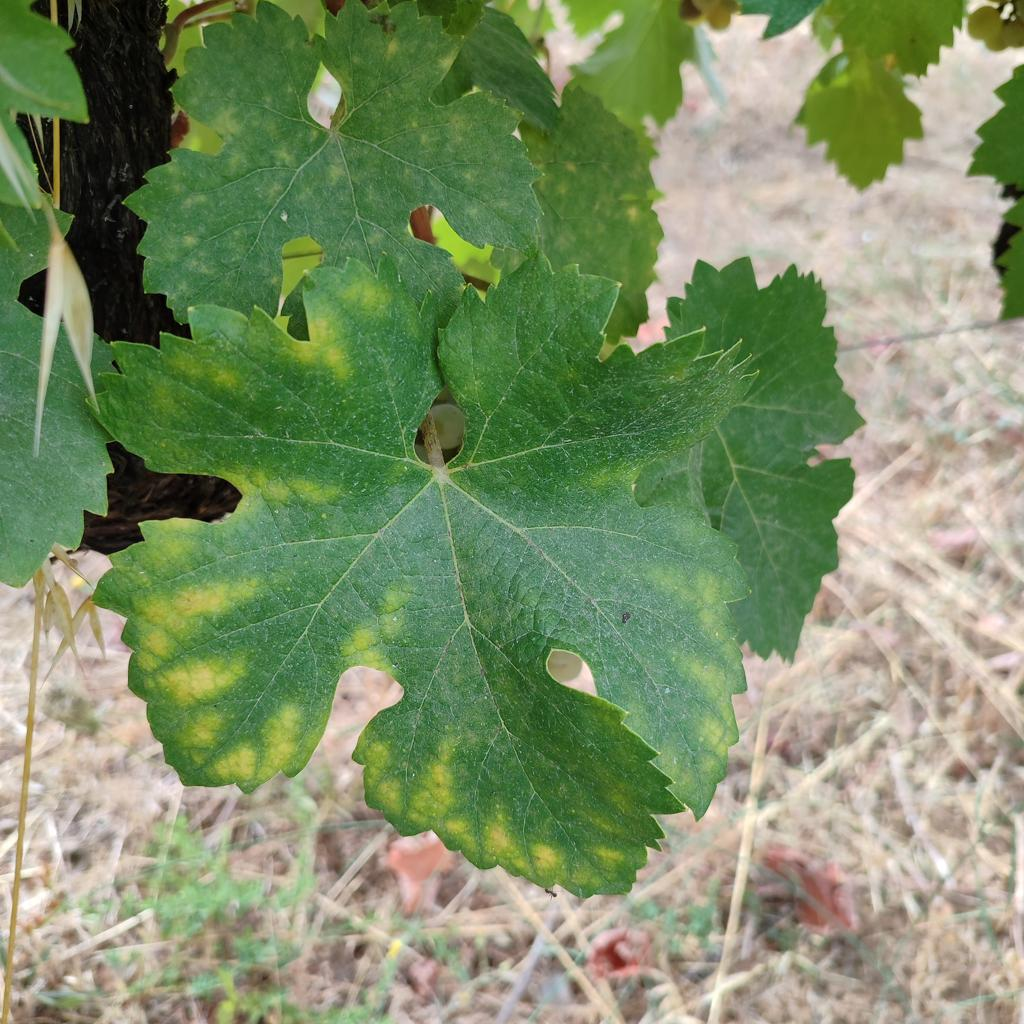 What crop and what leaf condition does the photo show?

grapevine, esca complex
